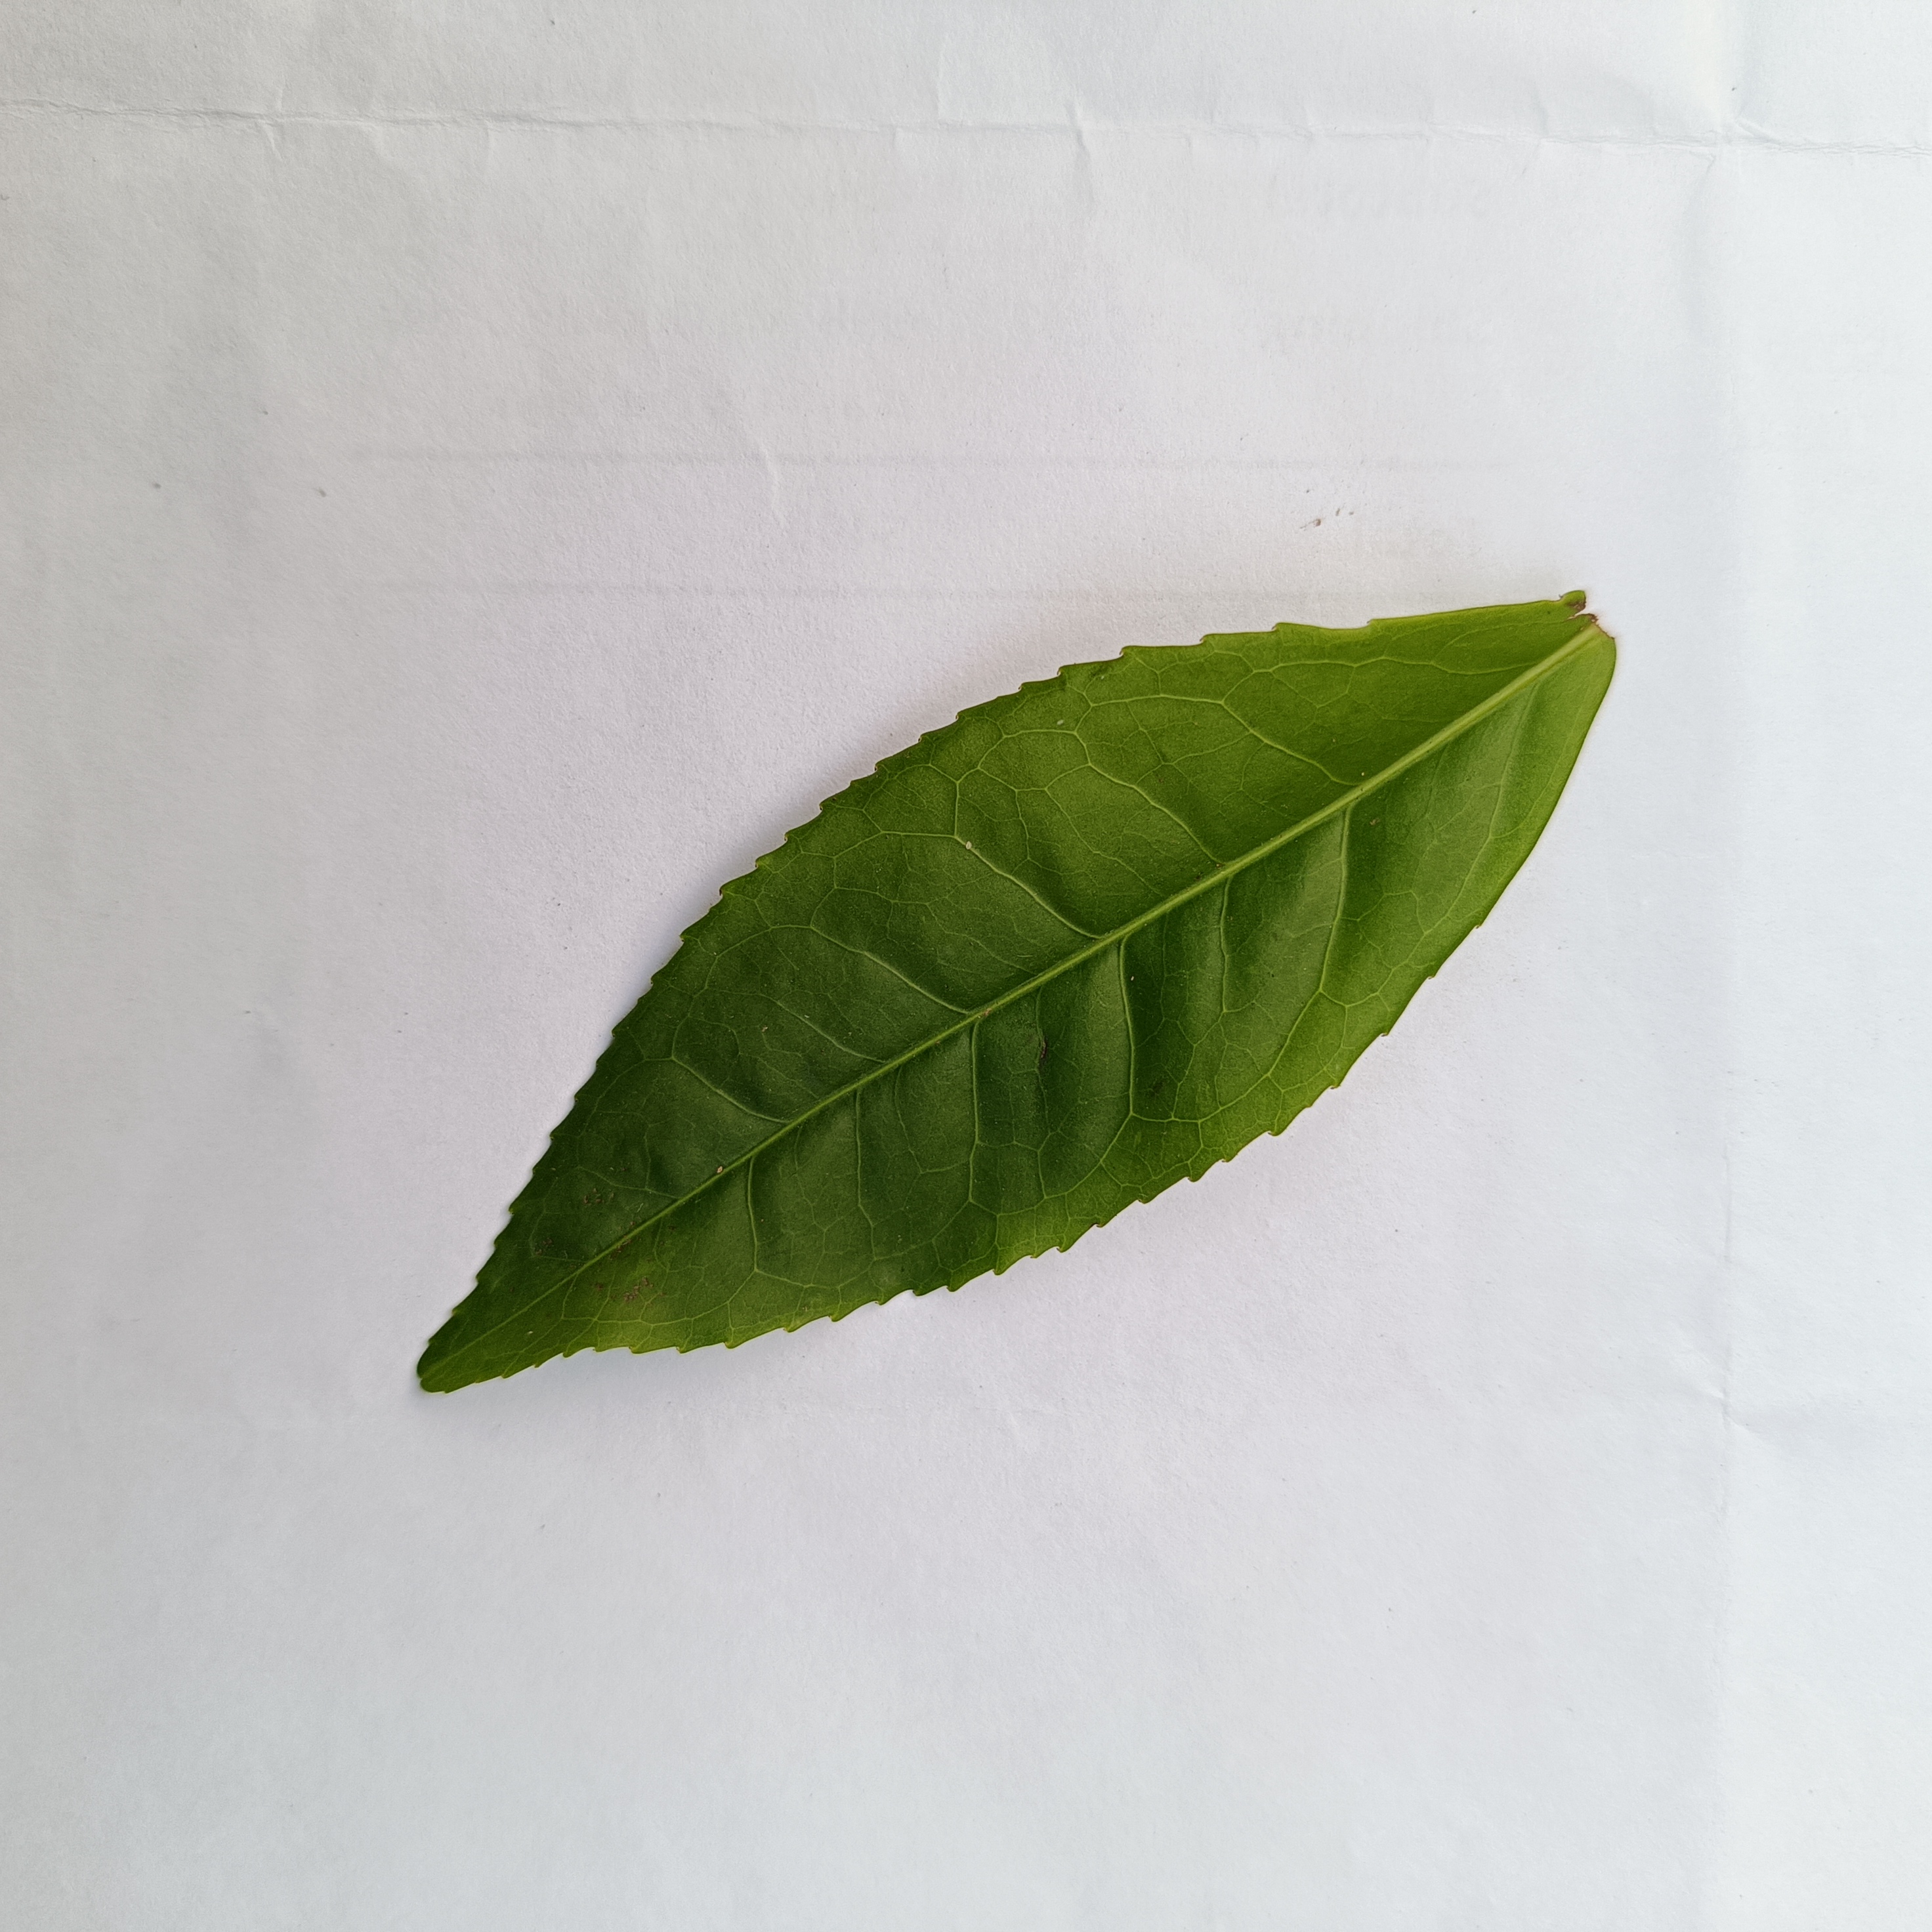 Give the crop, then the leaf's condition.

tea, healthy
